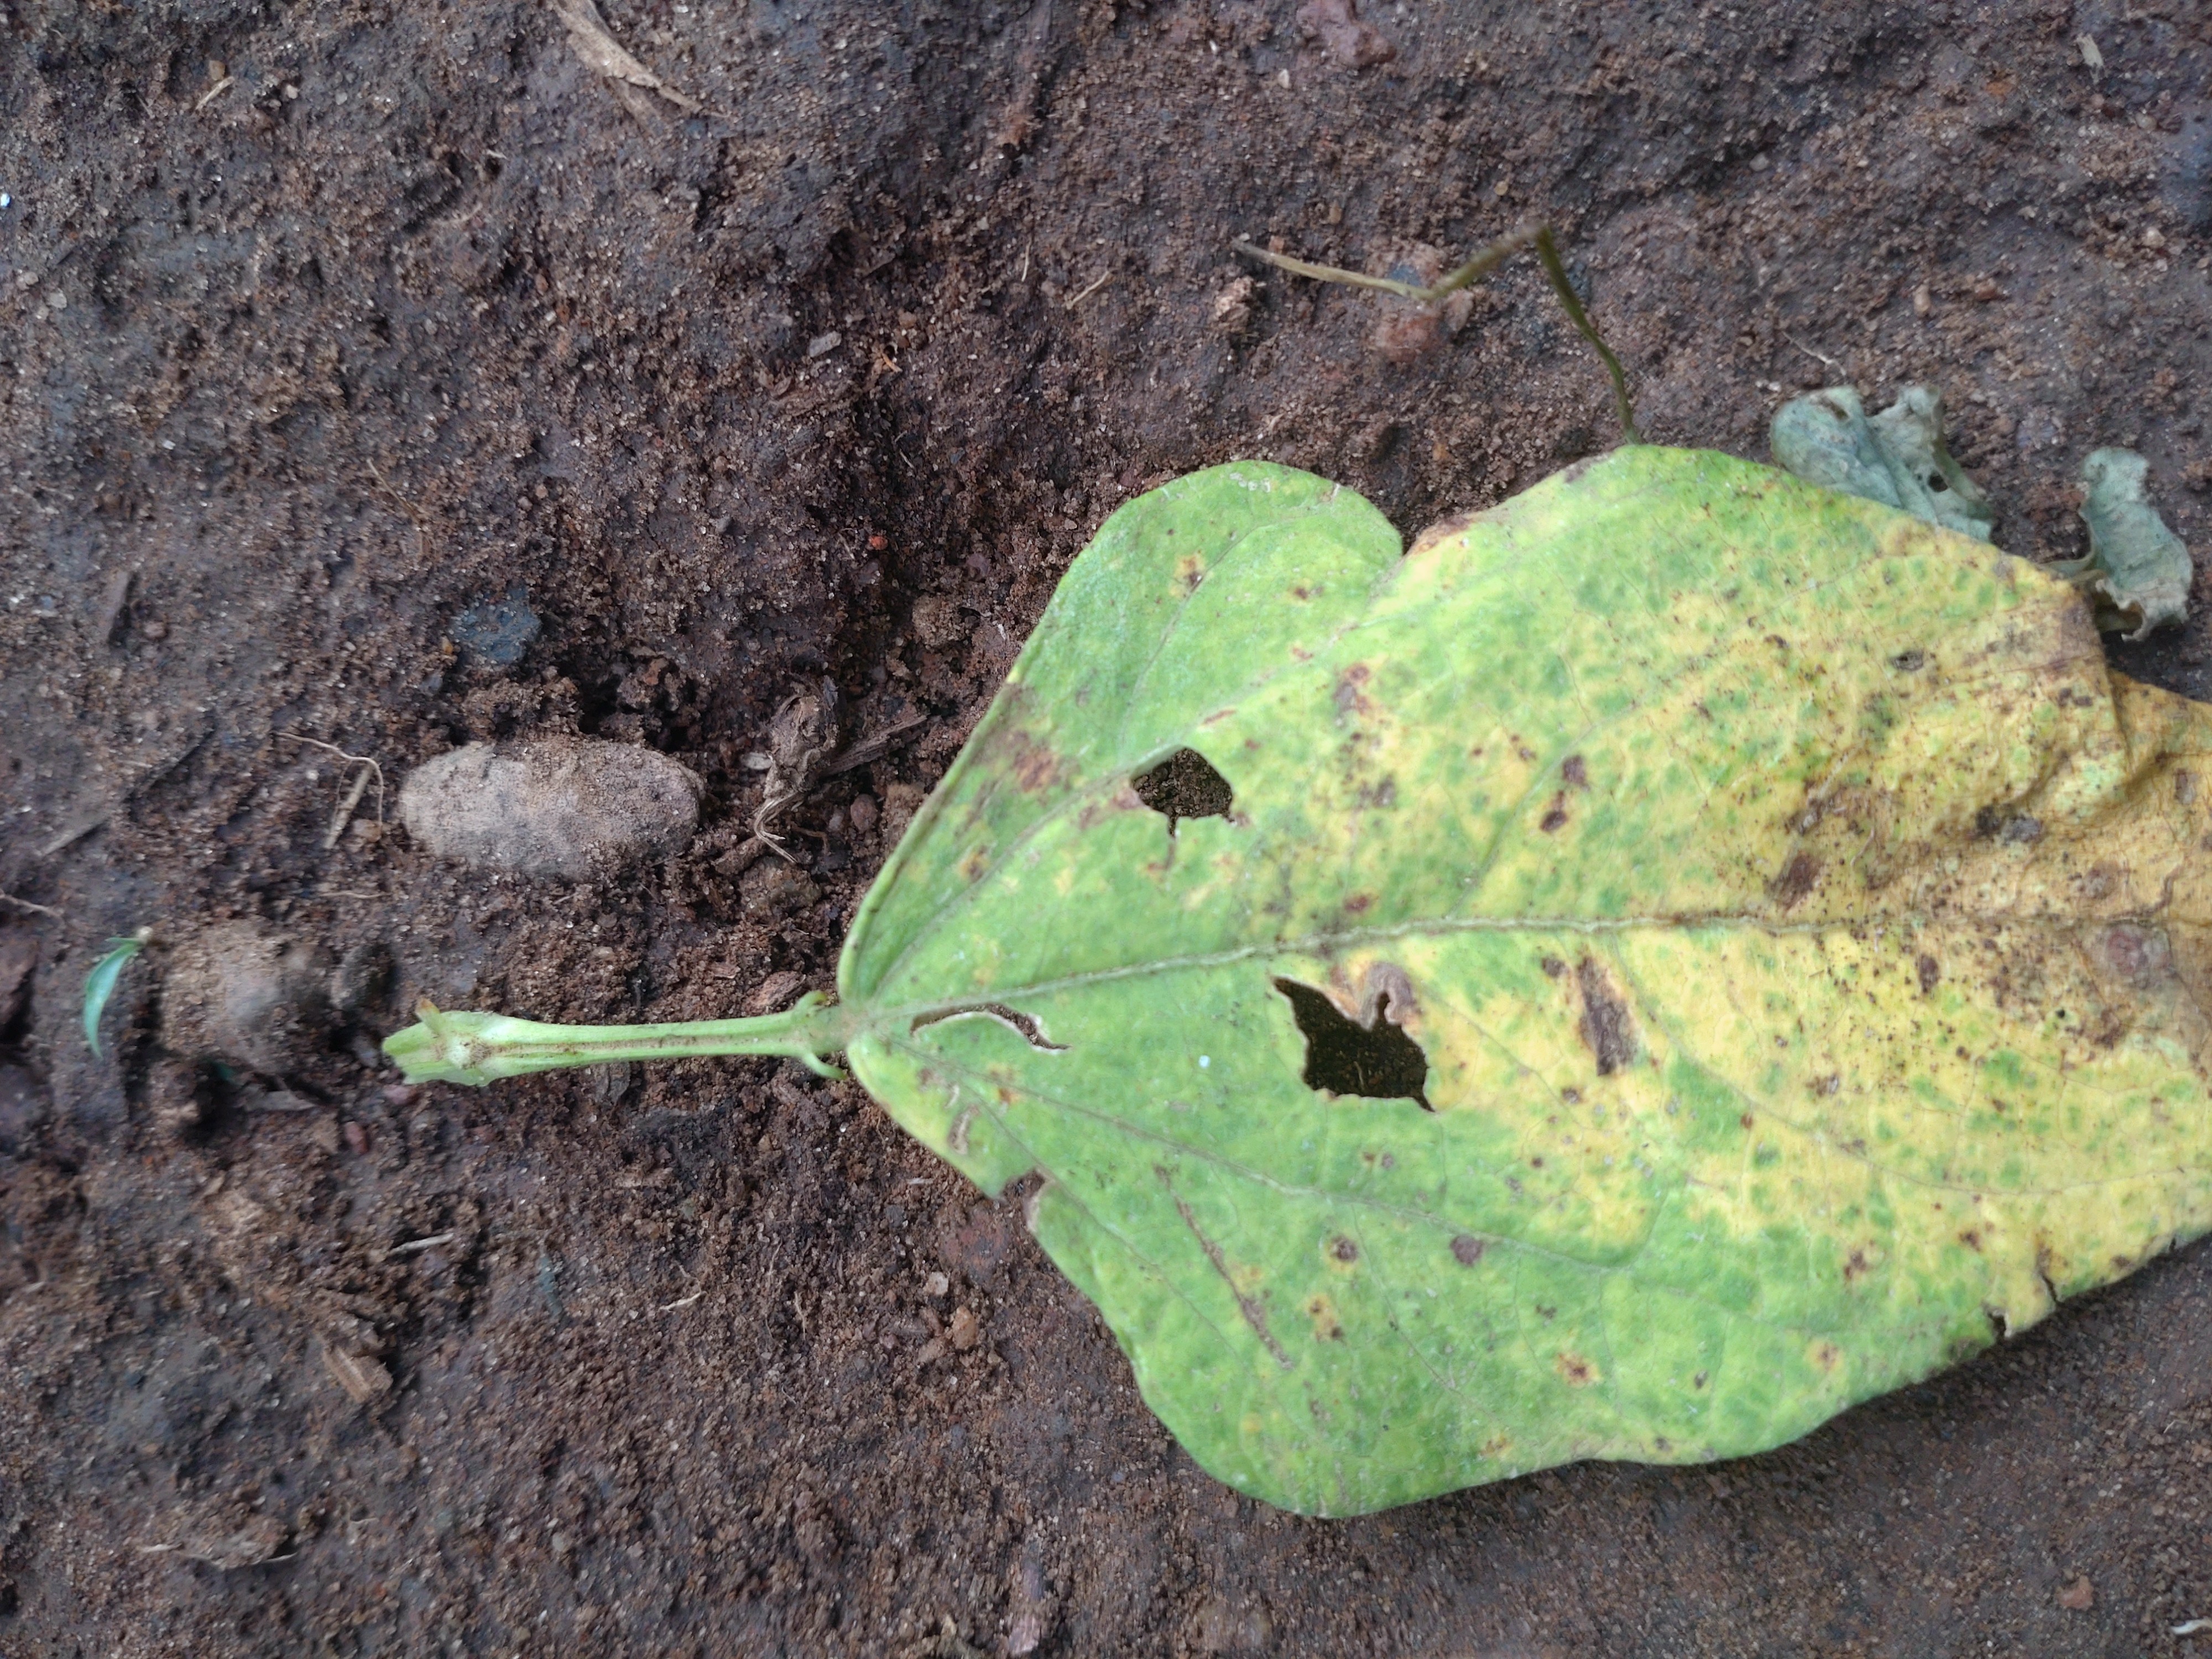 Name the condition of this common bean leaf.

anthracnose
